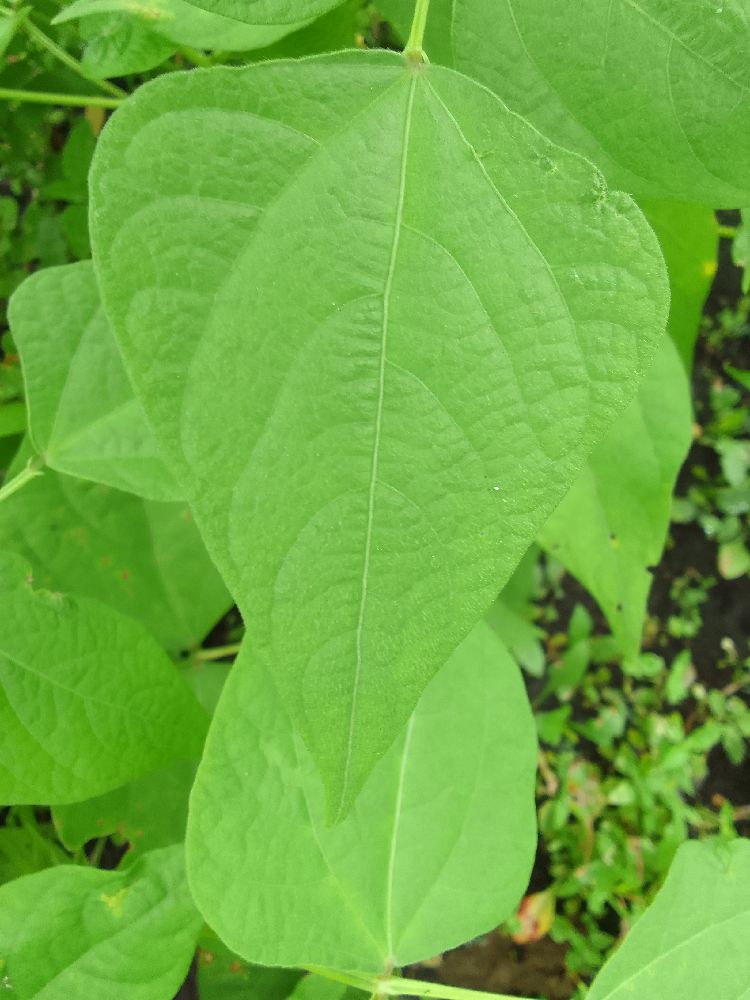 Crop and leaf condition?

common bean, healthy
